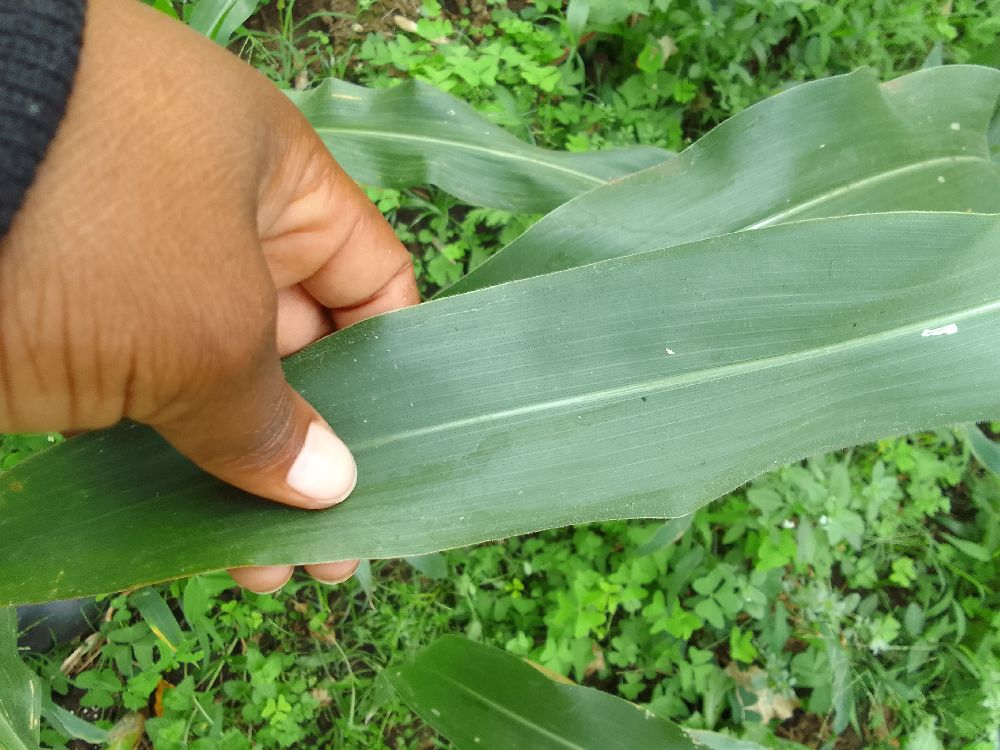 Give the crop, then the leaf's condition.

maize, healthy
